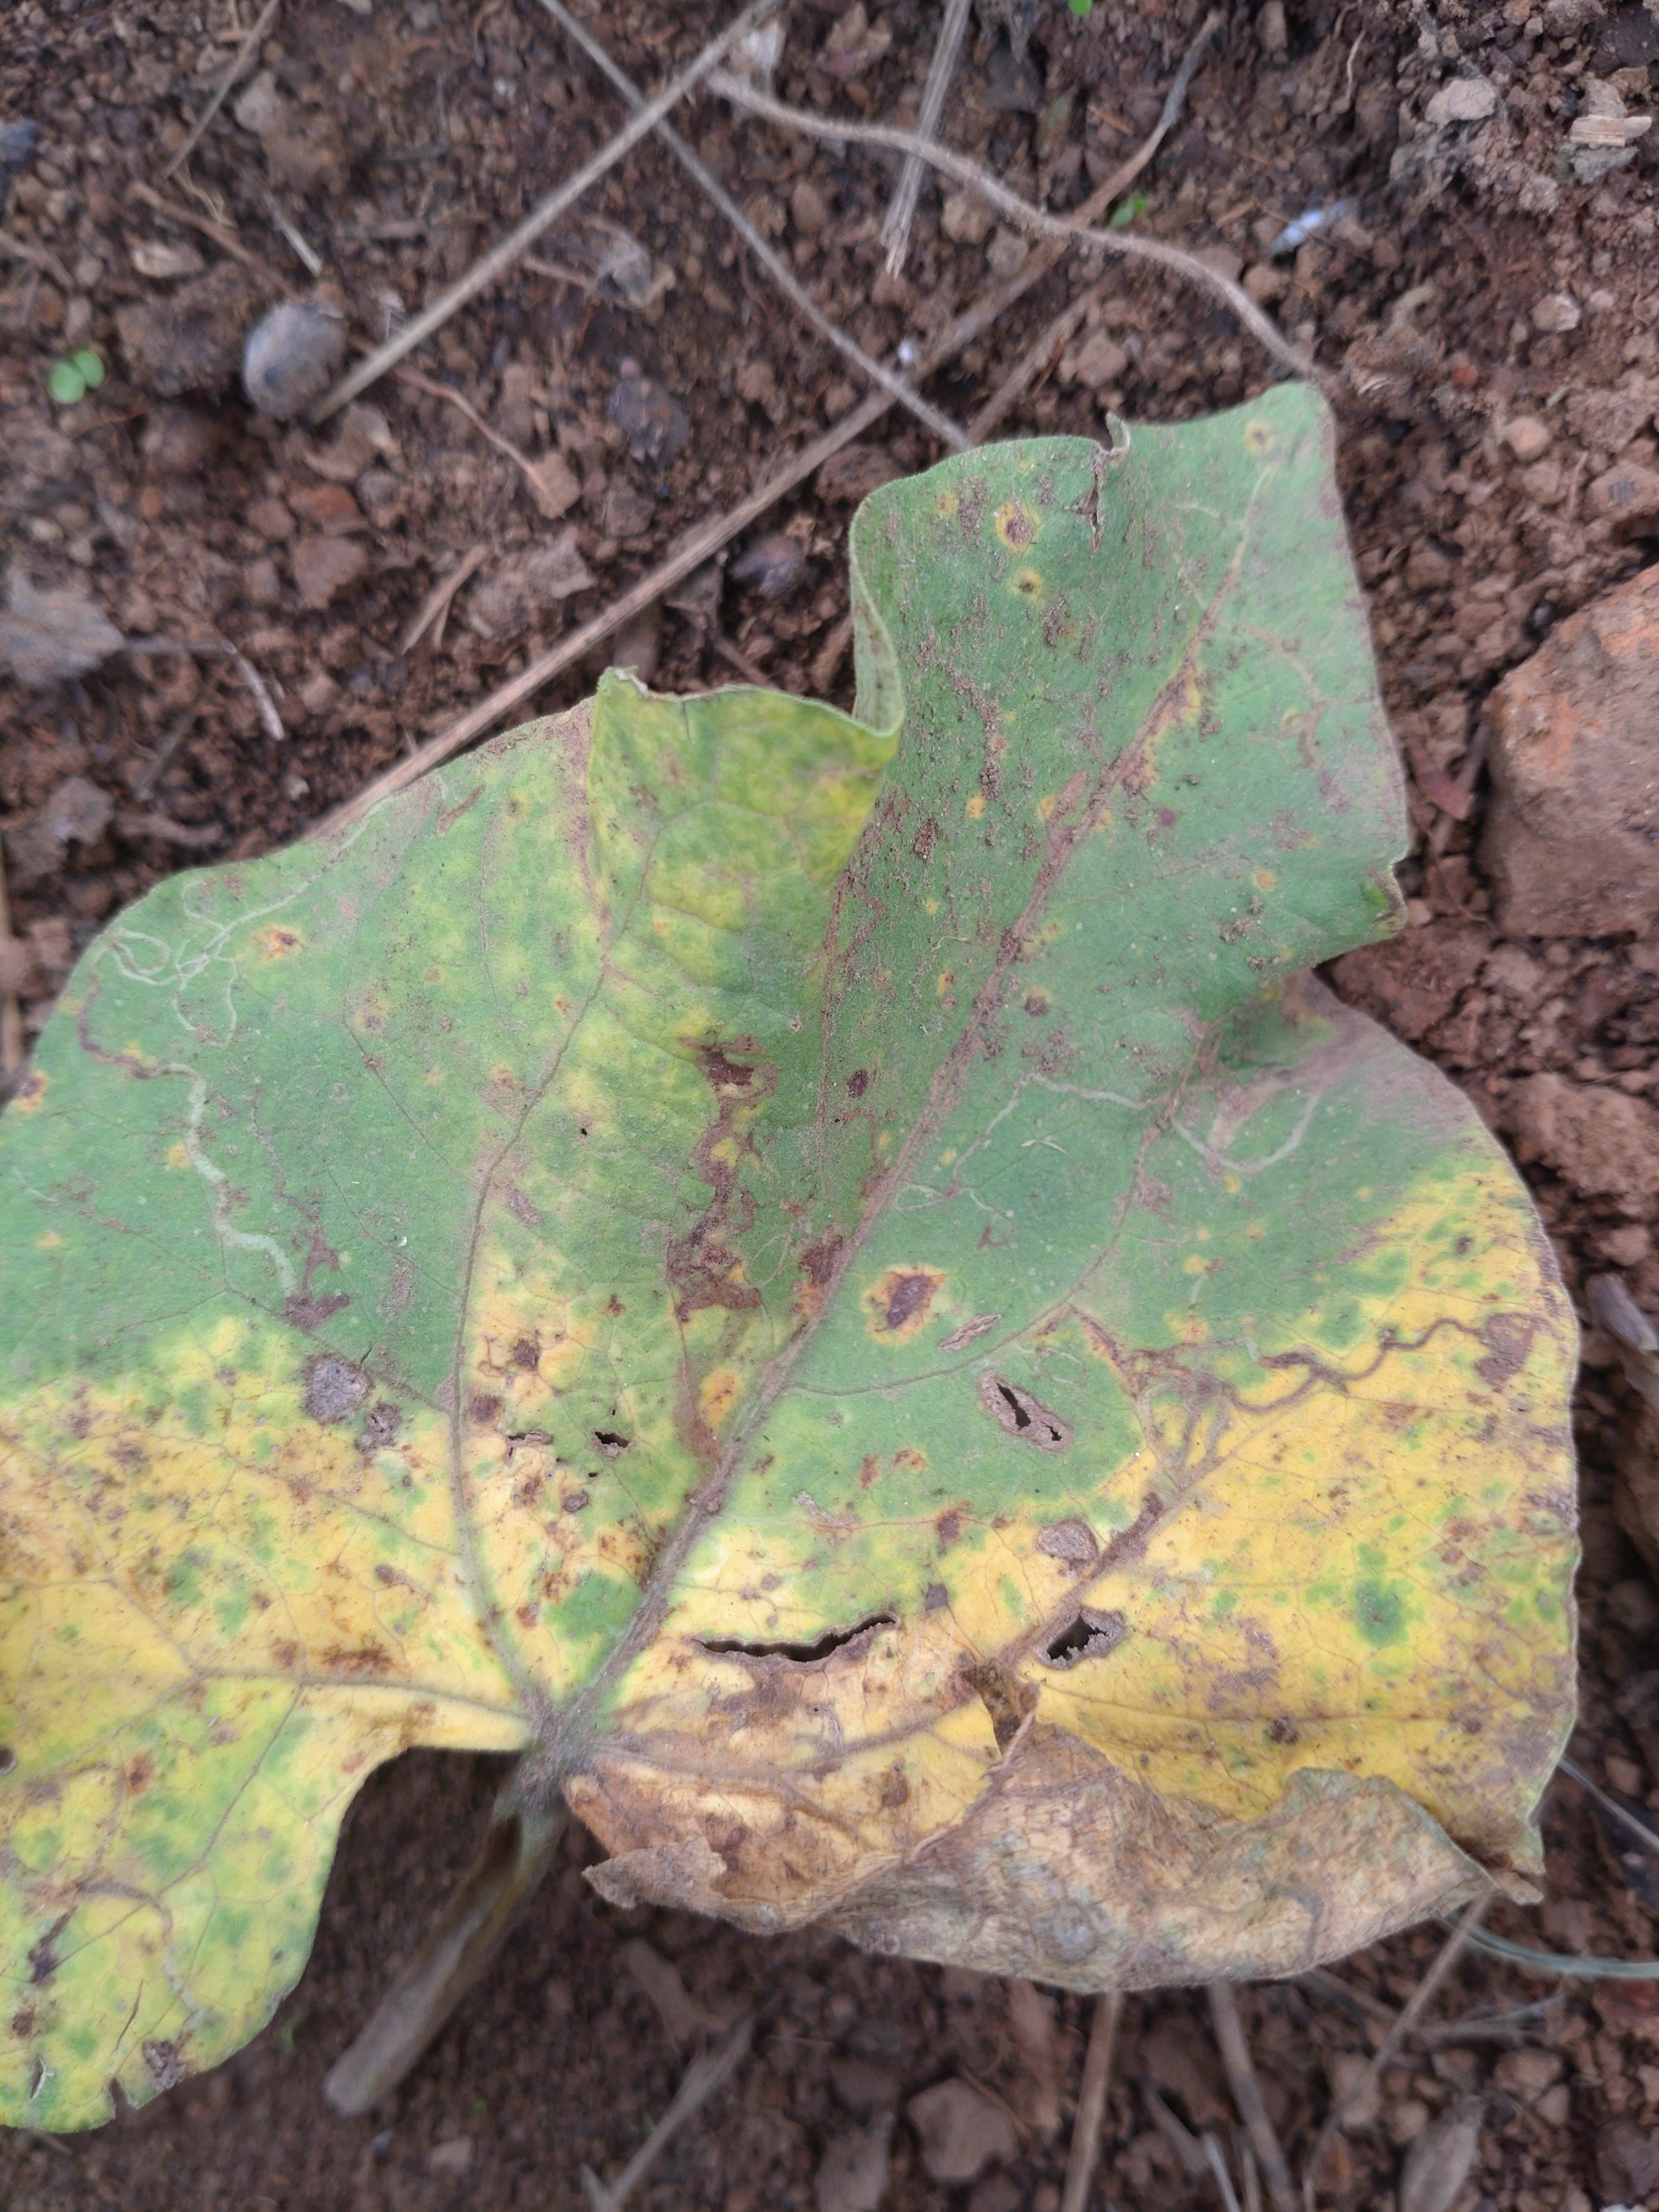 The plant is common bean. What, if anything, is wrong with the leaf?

rust
